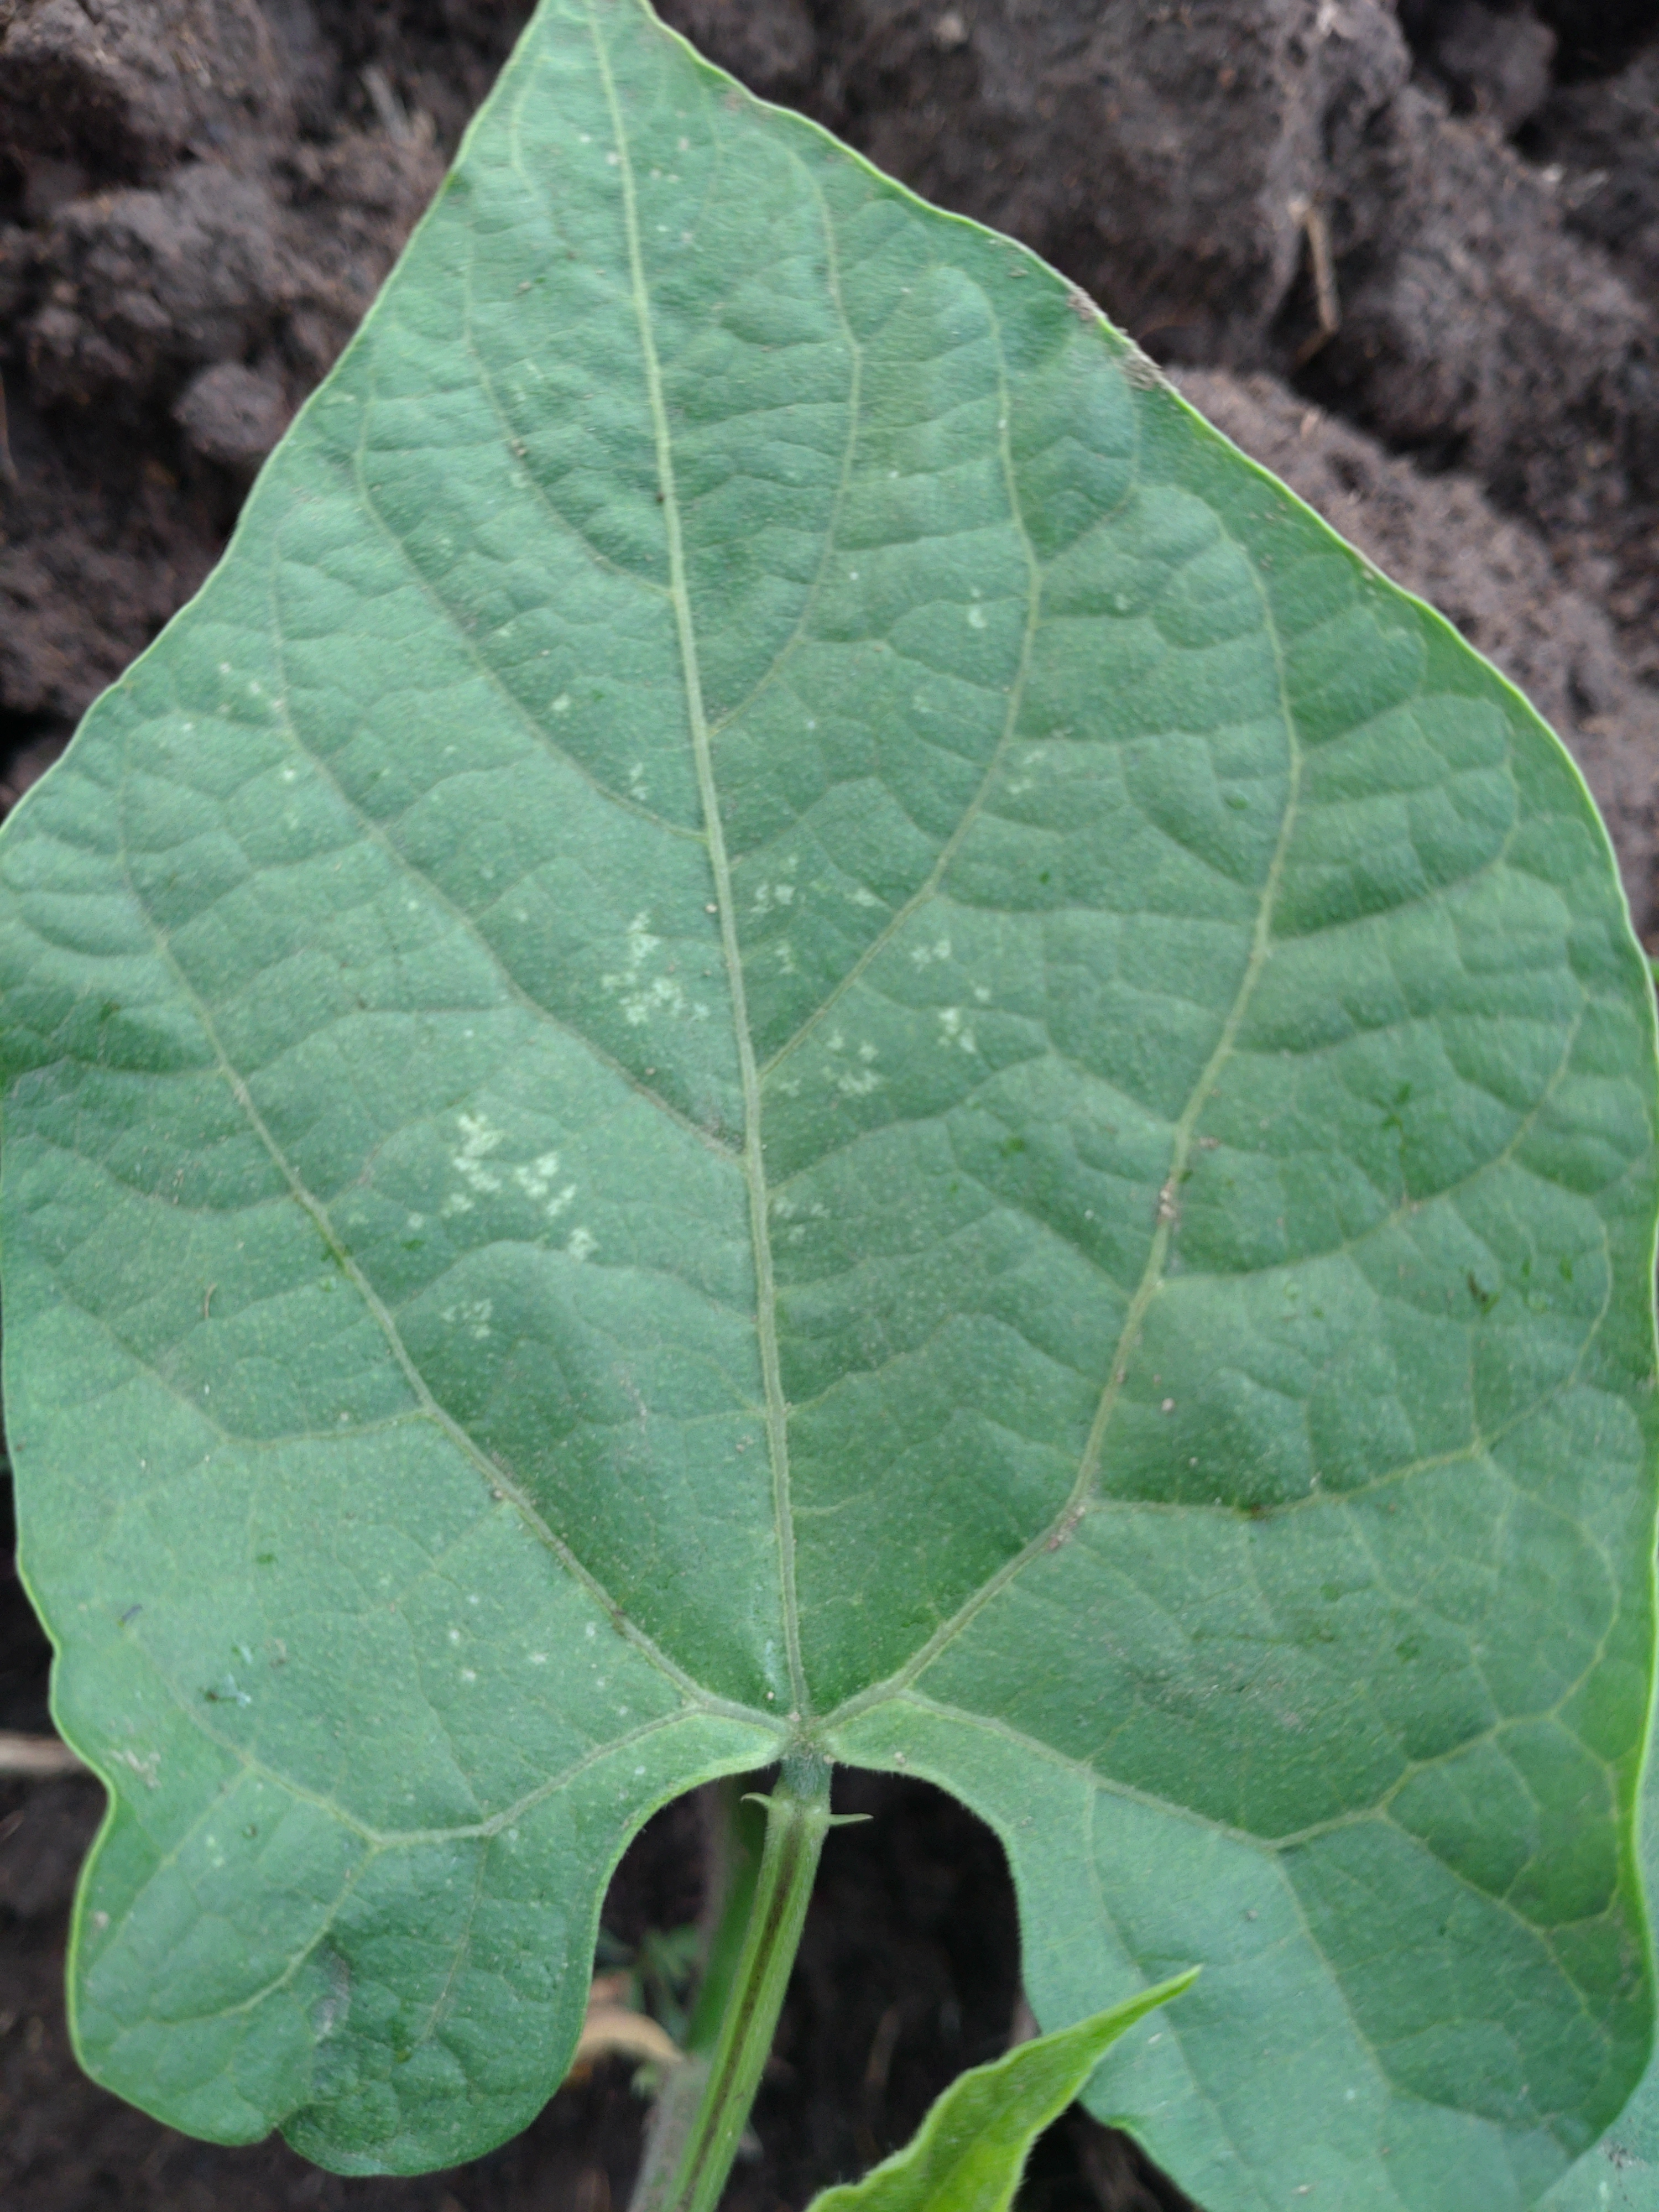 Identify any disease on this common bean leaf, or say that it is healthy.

healthy
